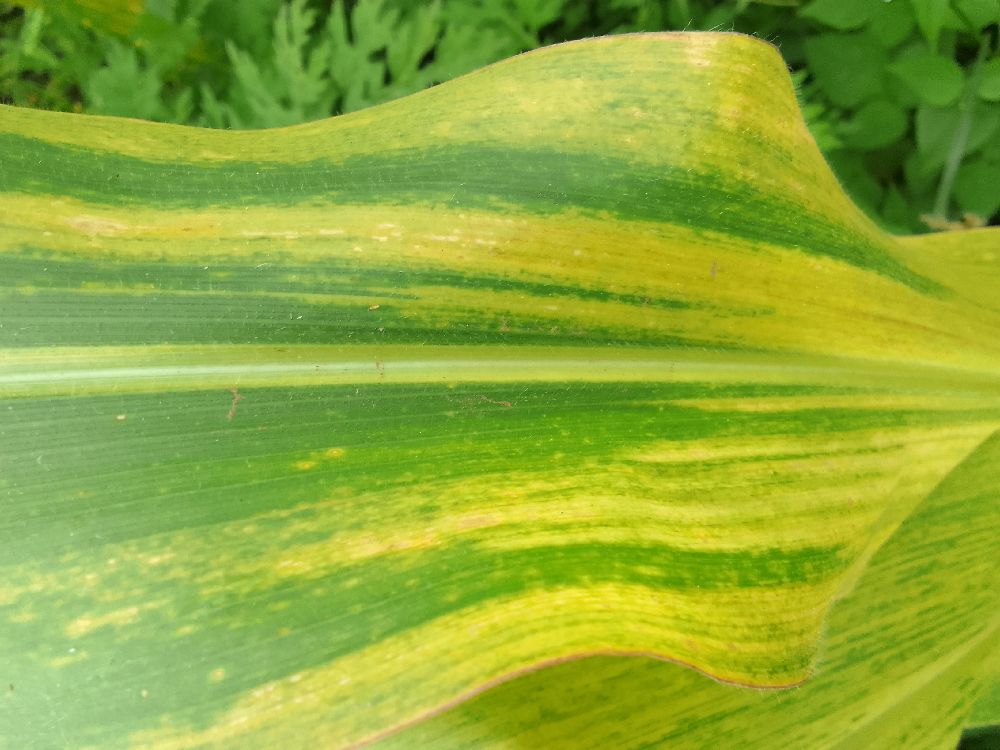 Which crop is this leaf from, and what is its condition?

maize, maize lethal necrosis
